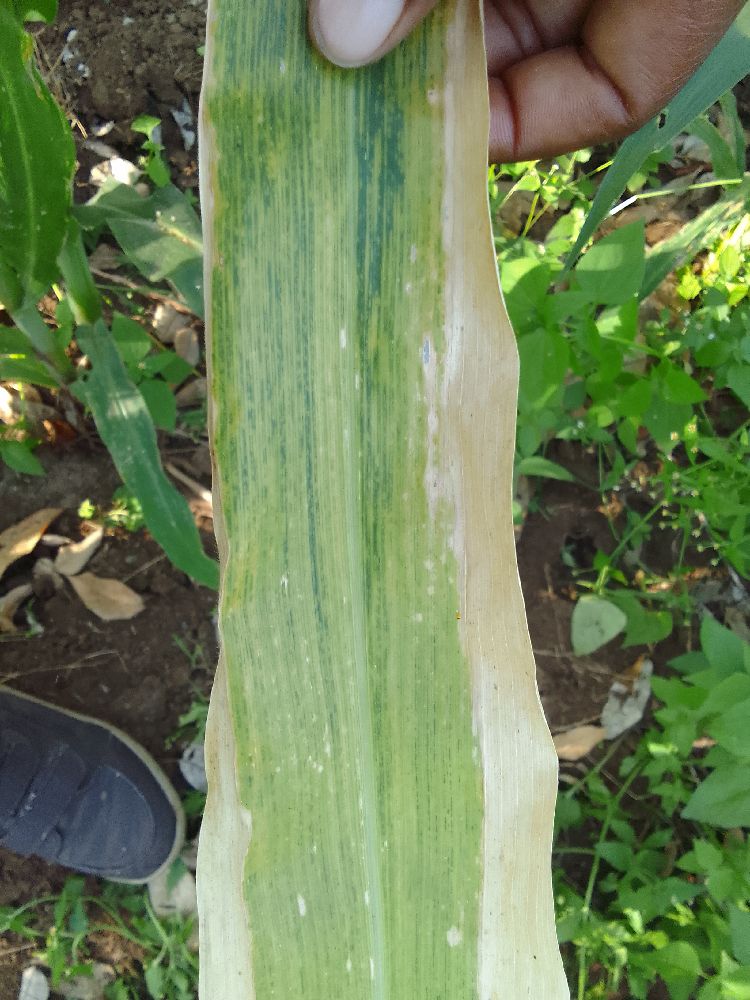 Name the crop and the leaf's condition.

maize, maize lethal necrosis
